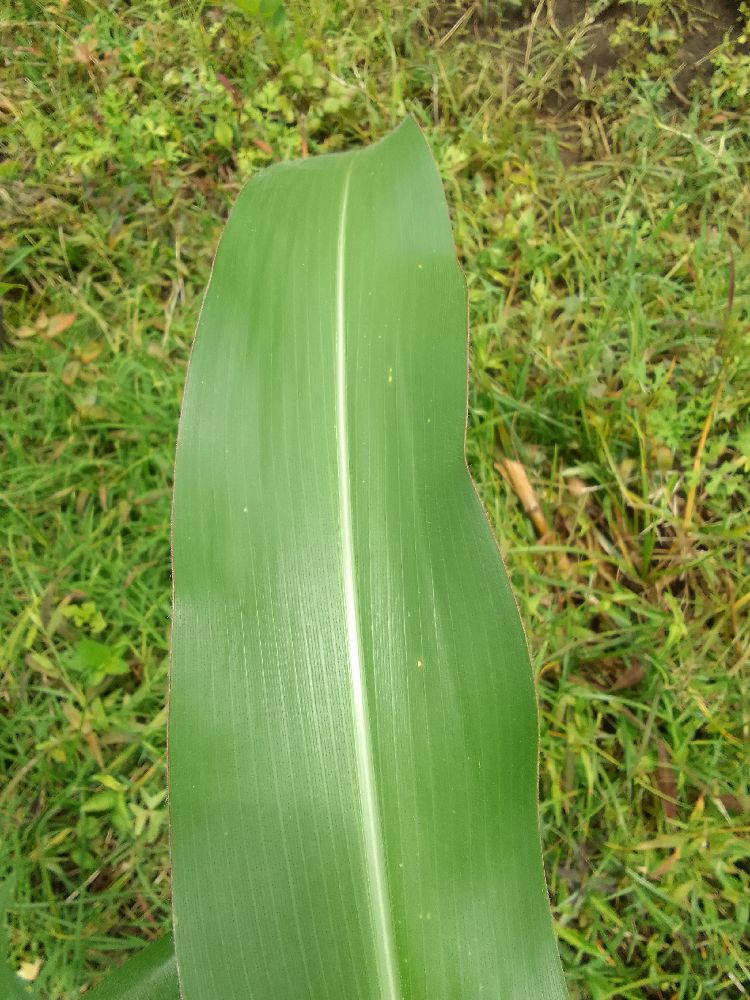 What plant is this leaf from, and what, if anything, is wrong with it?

maize, healthy
